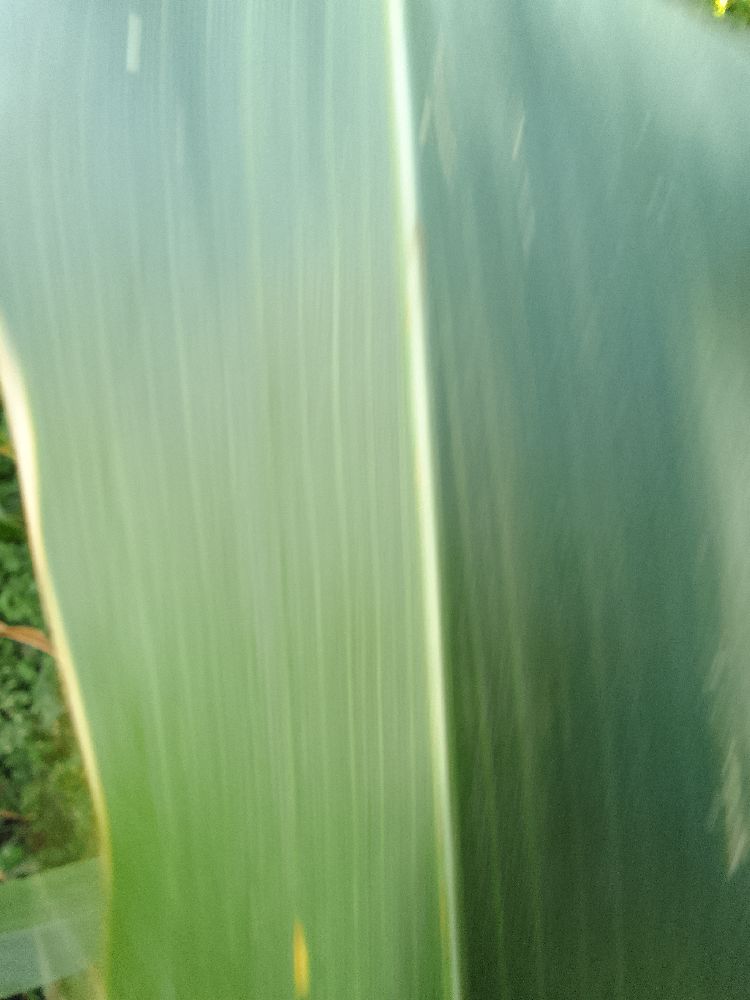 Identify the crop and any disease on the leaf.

maize, healthy
